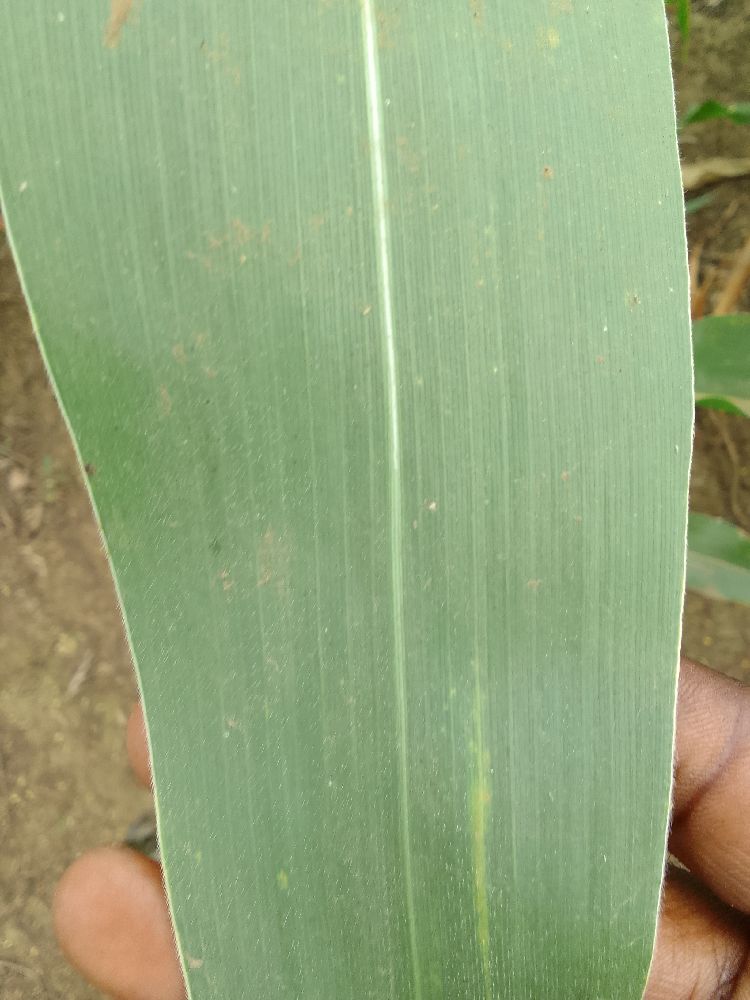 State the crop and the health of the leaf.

maize, healthy
